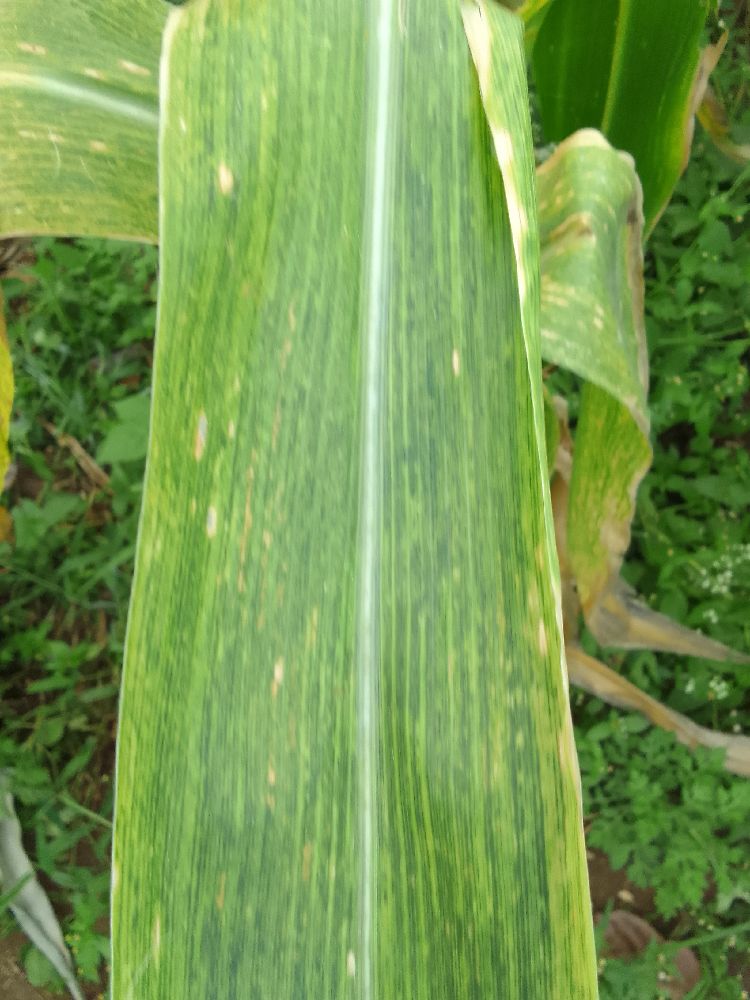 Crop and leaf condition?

maize, maize lethal necrosis
